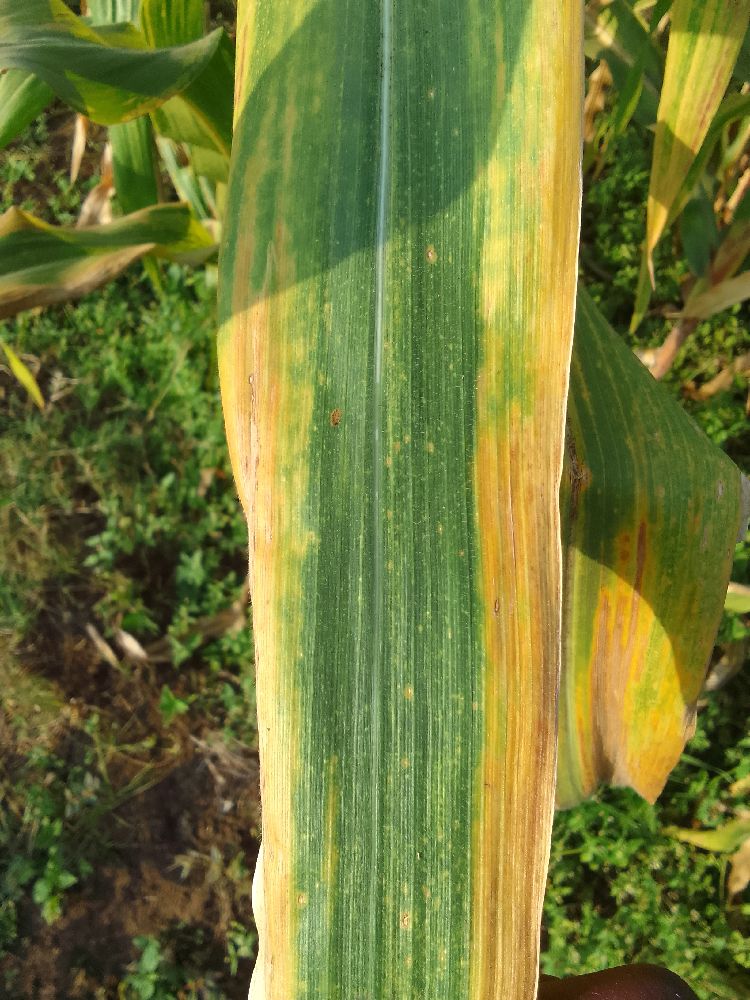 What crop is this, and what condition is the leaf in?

maize, maize lethal necrosis
